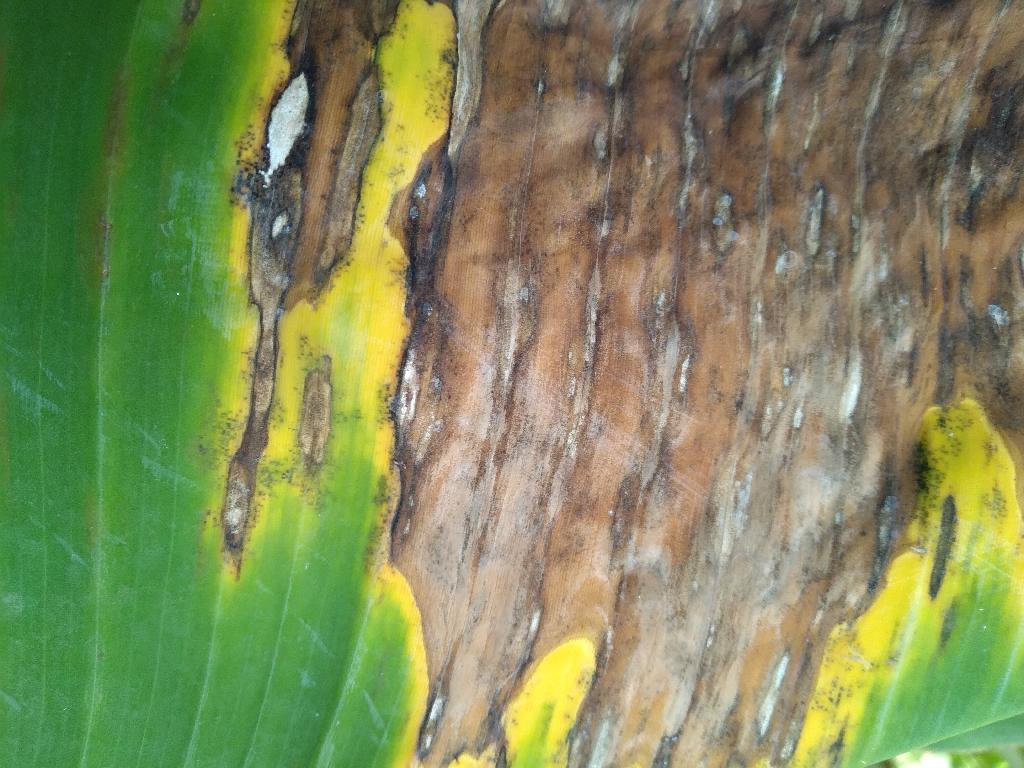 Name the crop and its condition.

banana, black sigatoka
